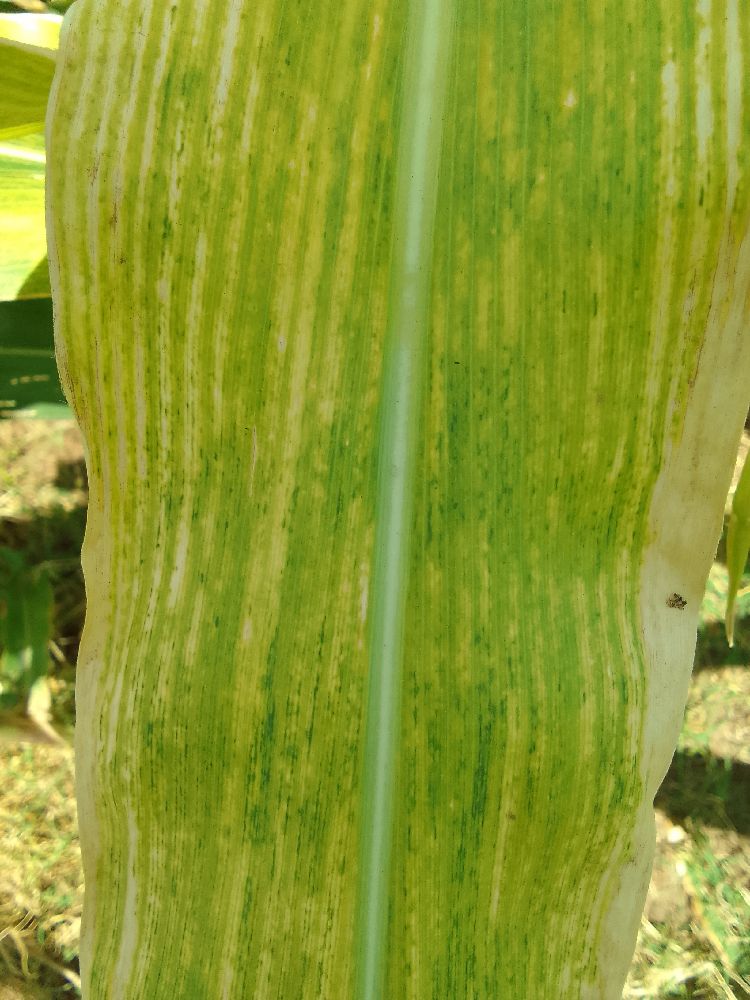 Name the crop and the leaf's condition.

maize, maize lethal necrosis
